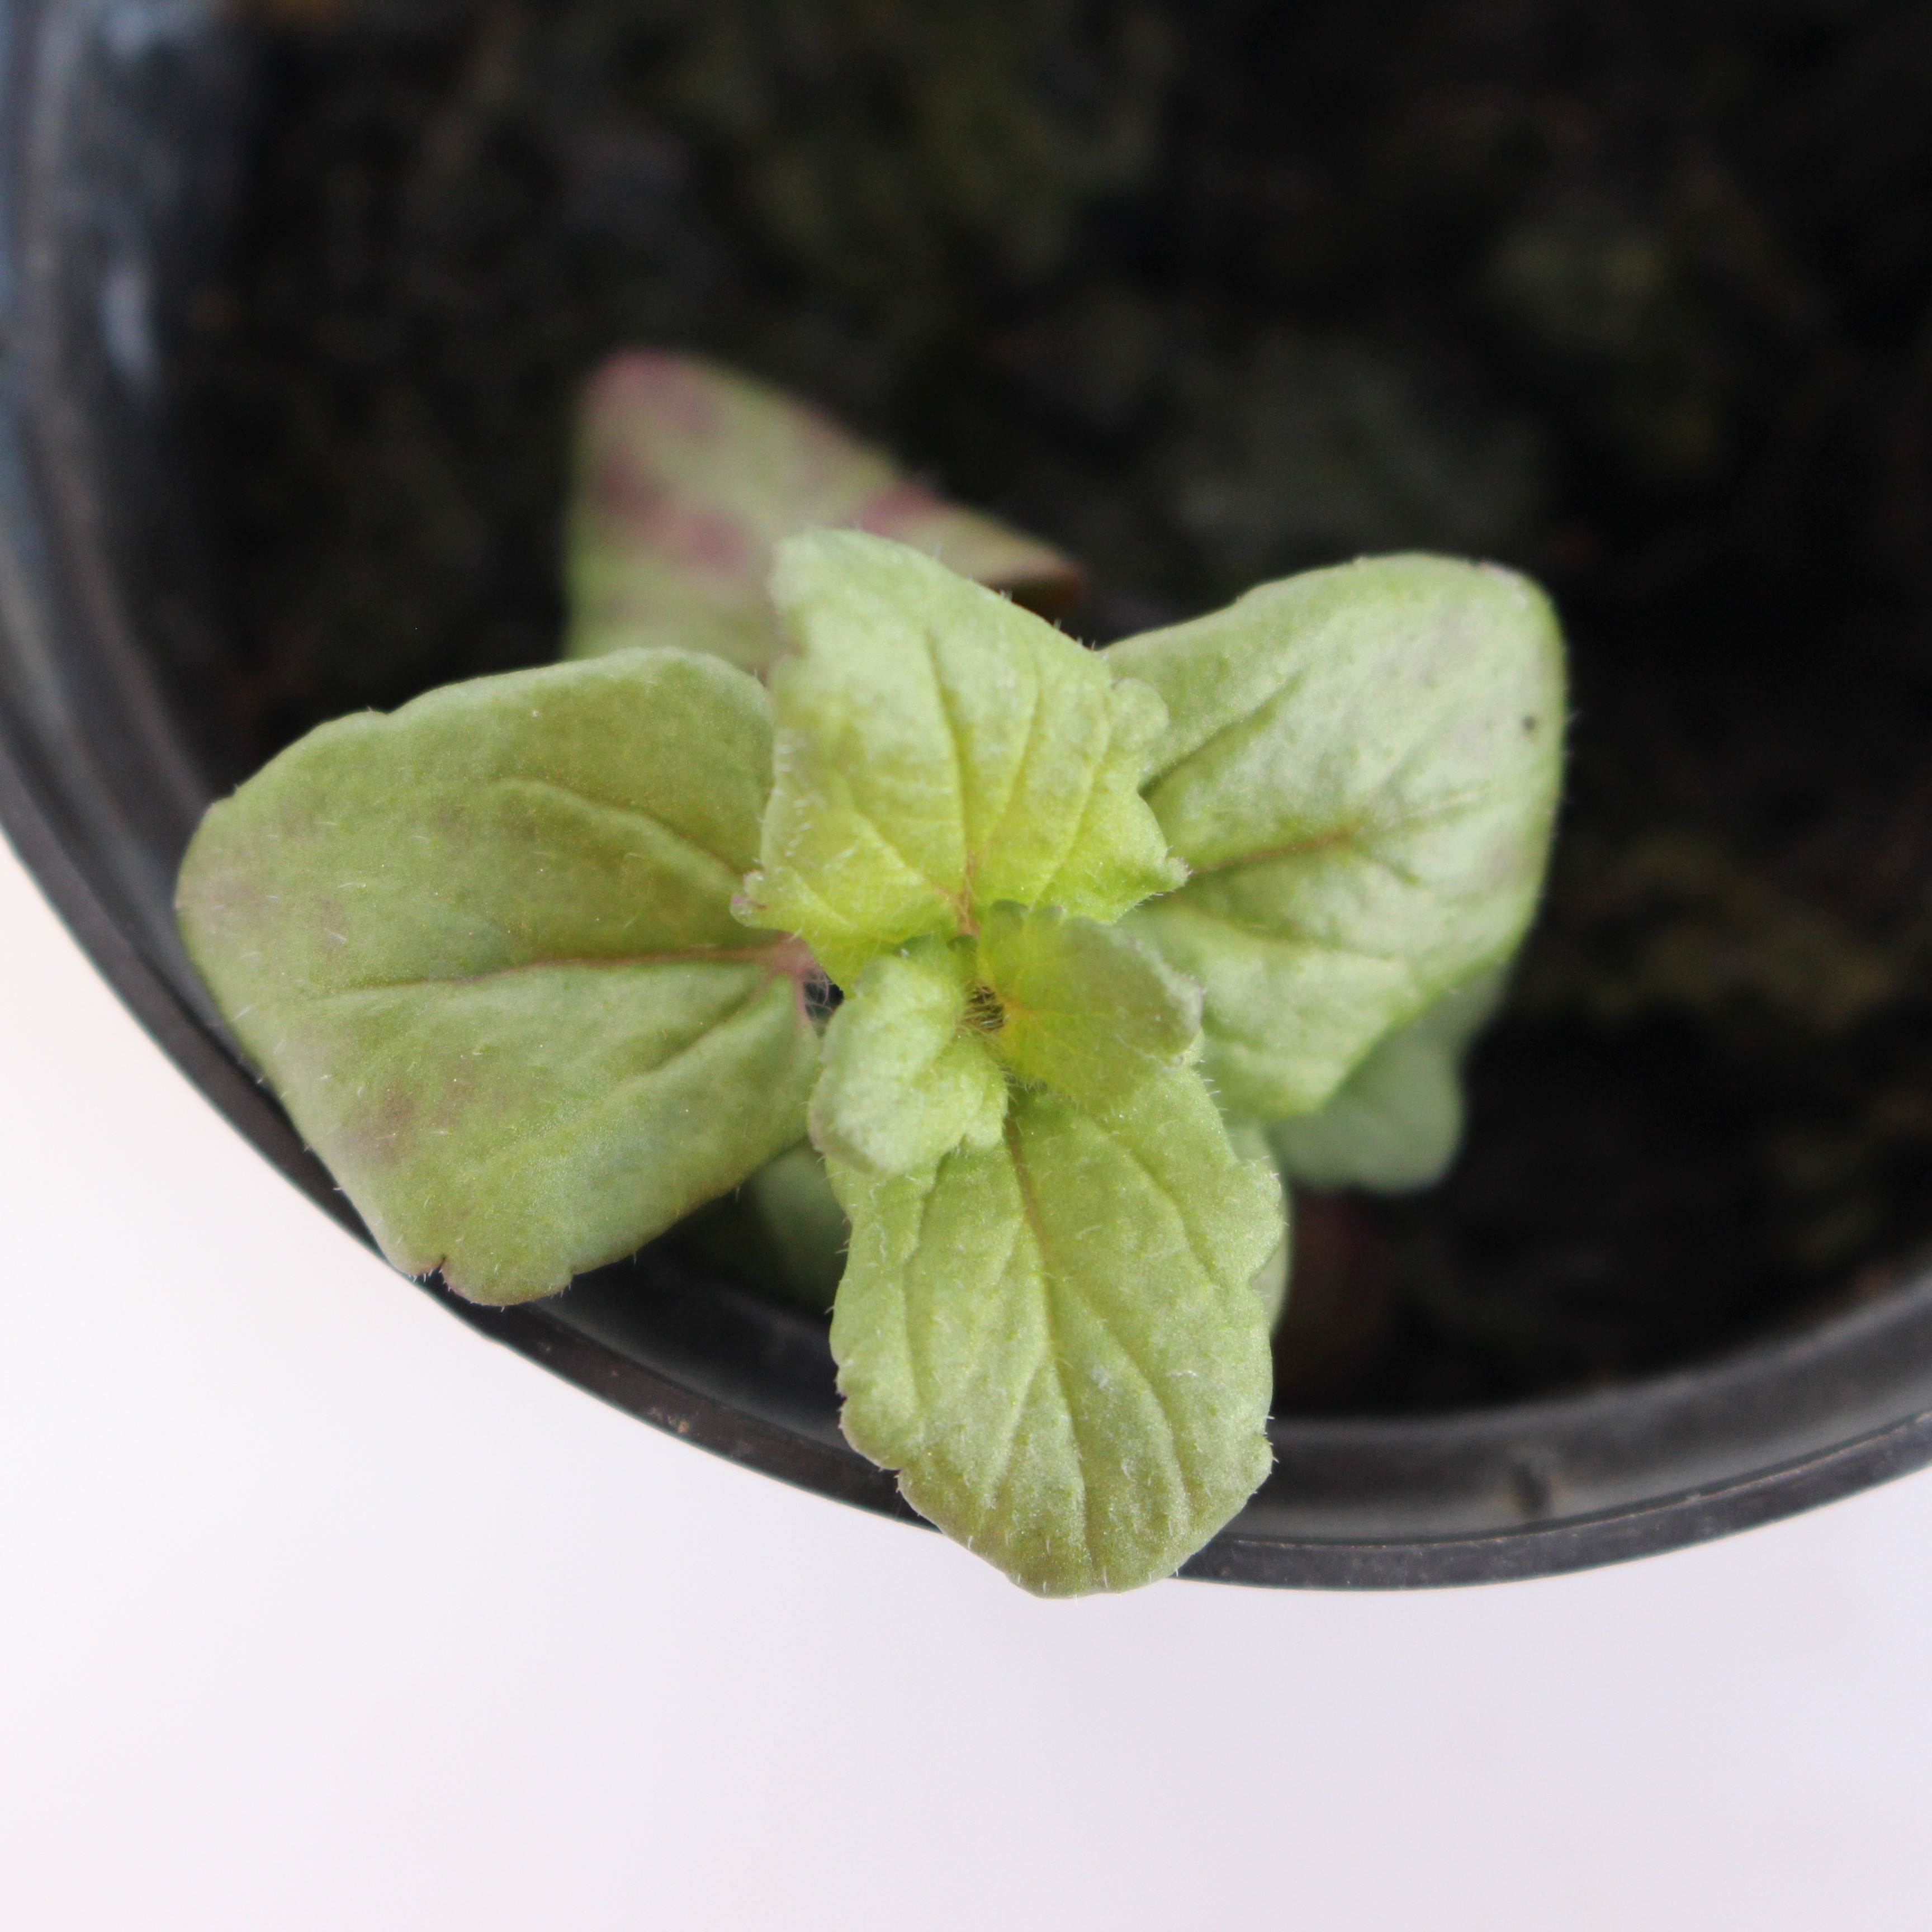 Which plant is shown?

Veronica persica
